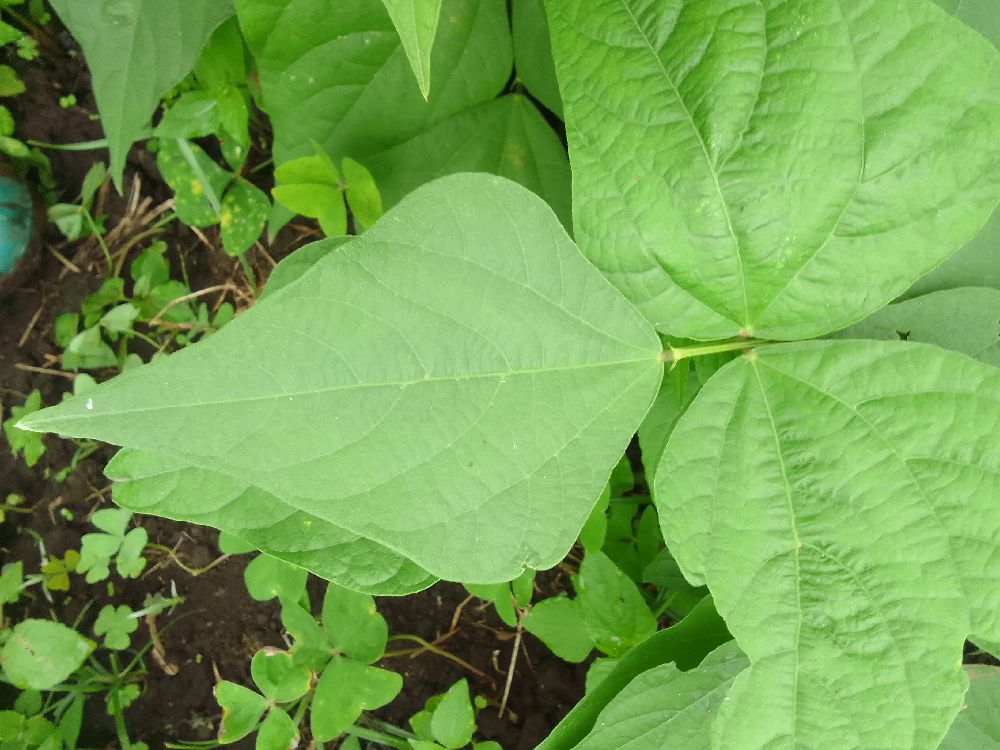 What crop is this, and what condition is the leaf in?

common bean, healthy
